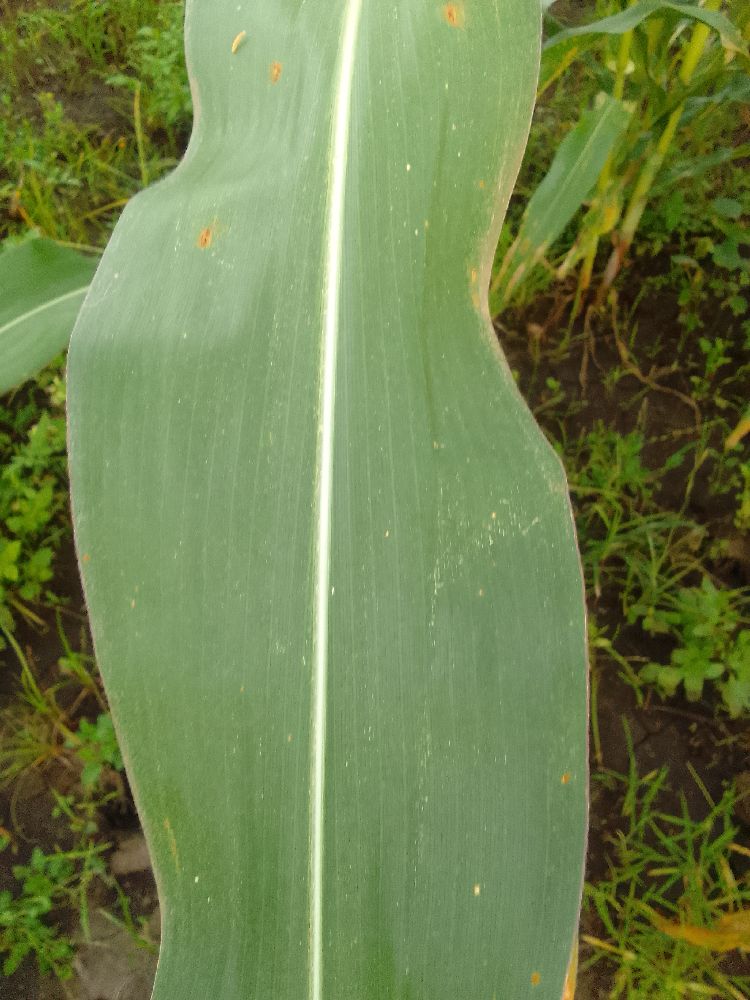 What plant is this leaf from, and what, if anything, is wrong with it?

maize, healthy
